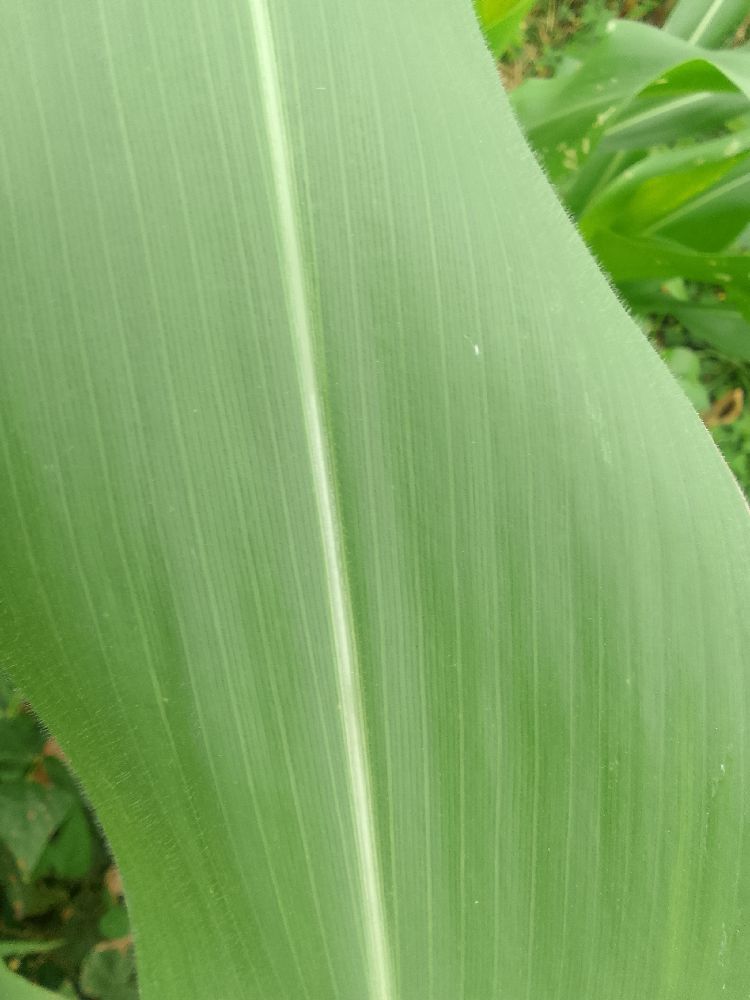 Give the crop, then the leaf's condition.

maize, healthy
